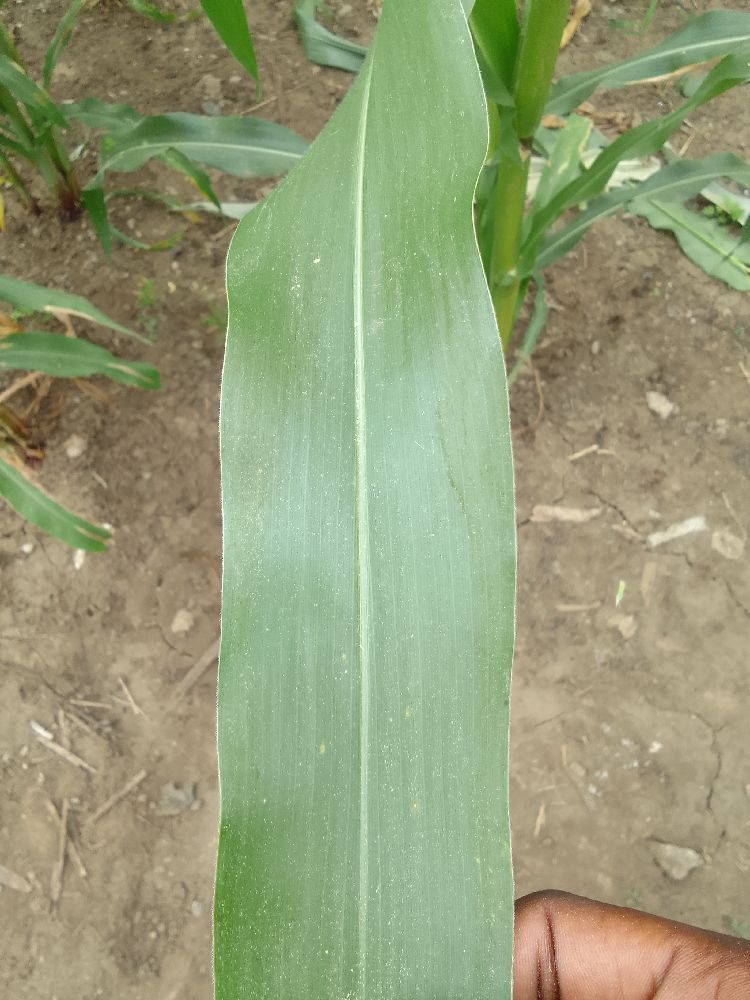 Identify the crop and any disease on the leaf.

maize, healthy
